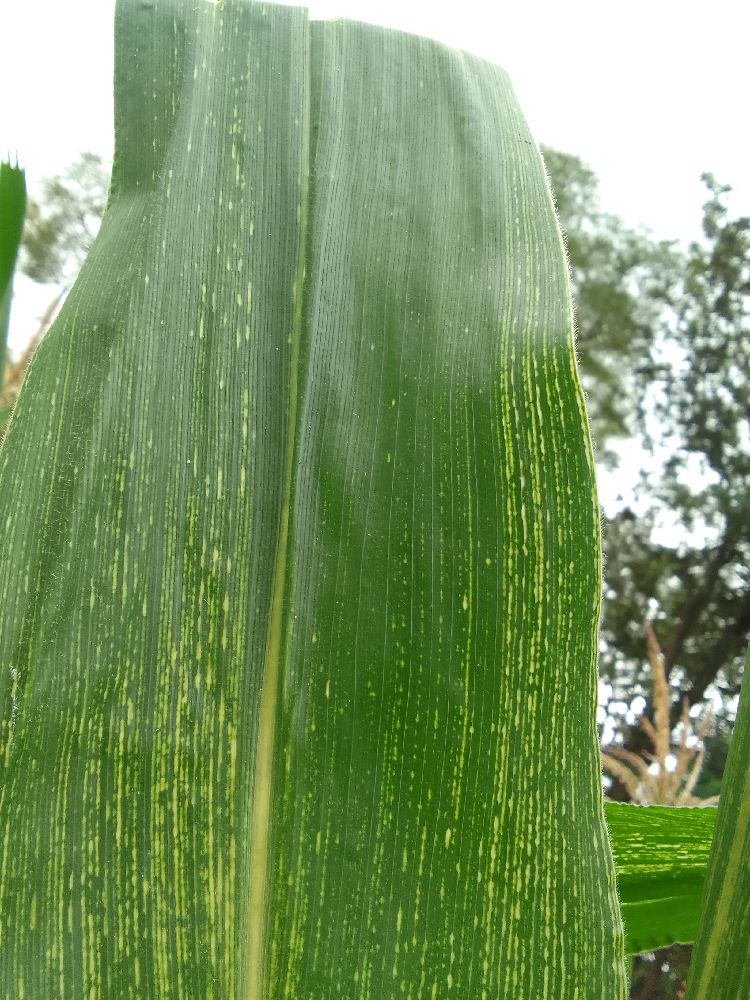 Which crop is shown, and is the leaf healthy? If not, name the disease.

maize, maize streak virus
